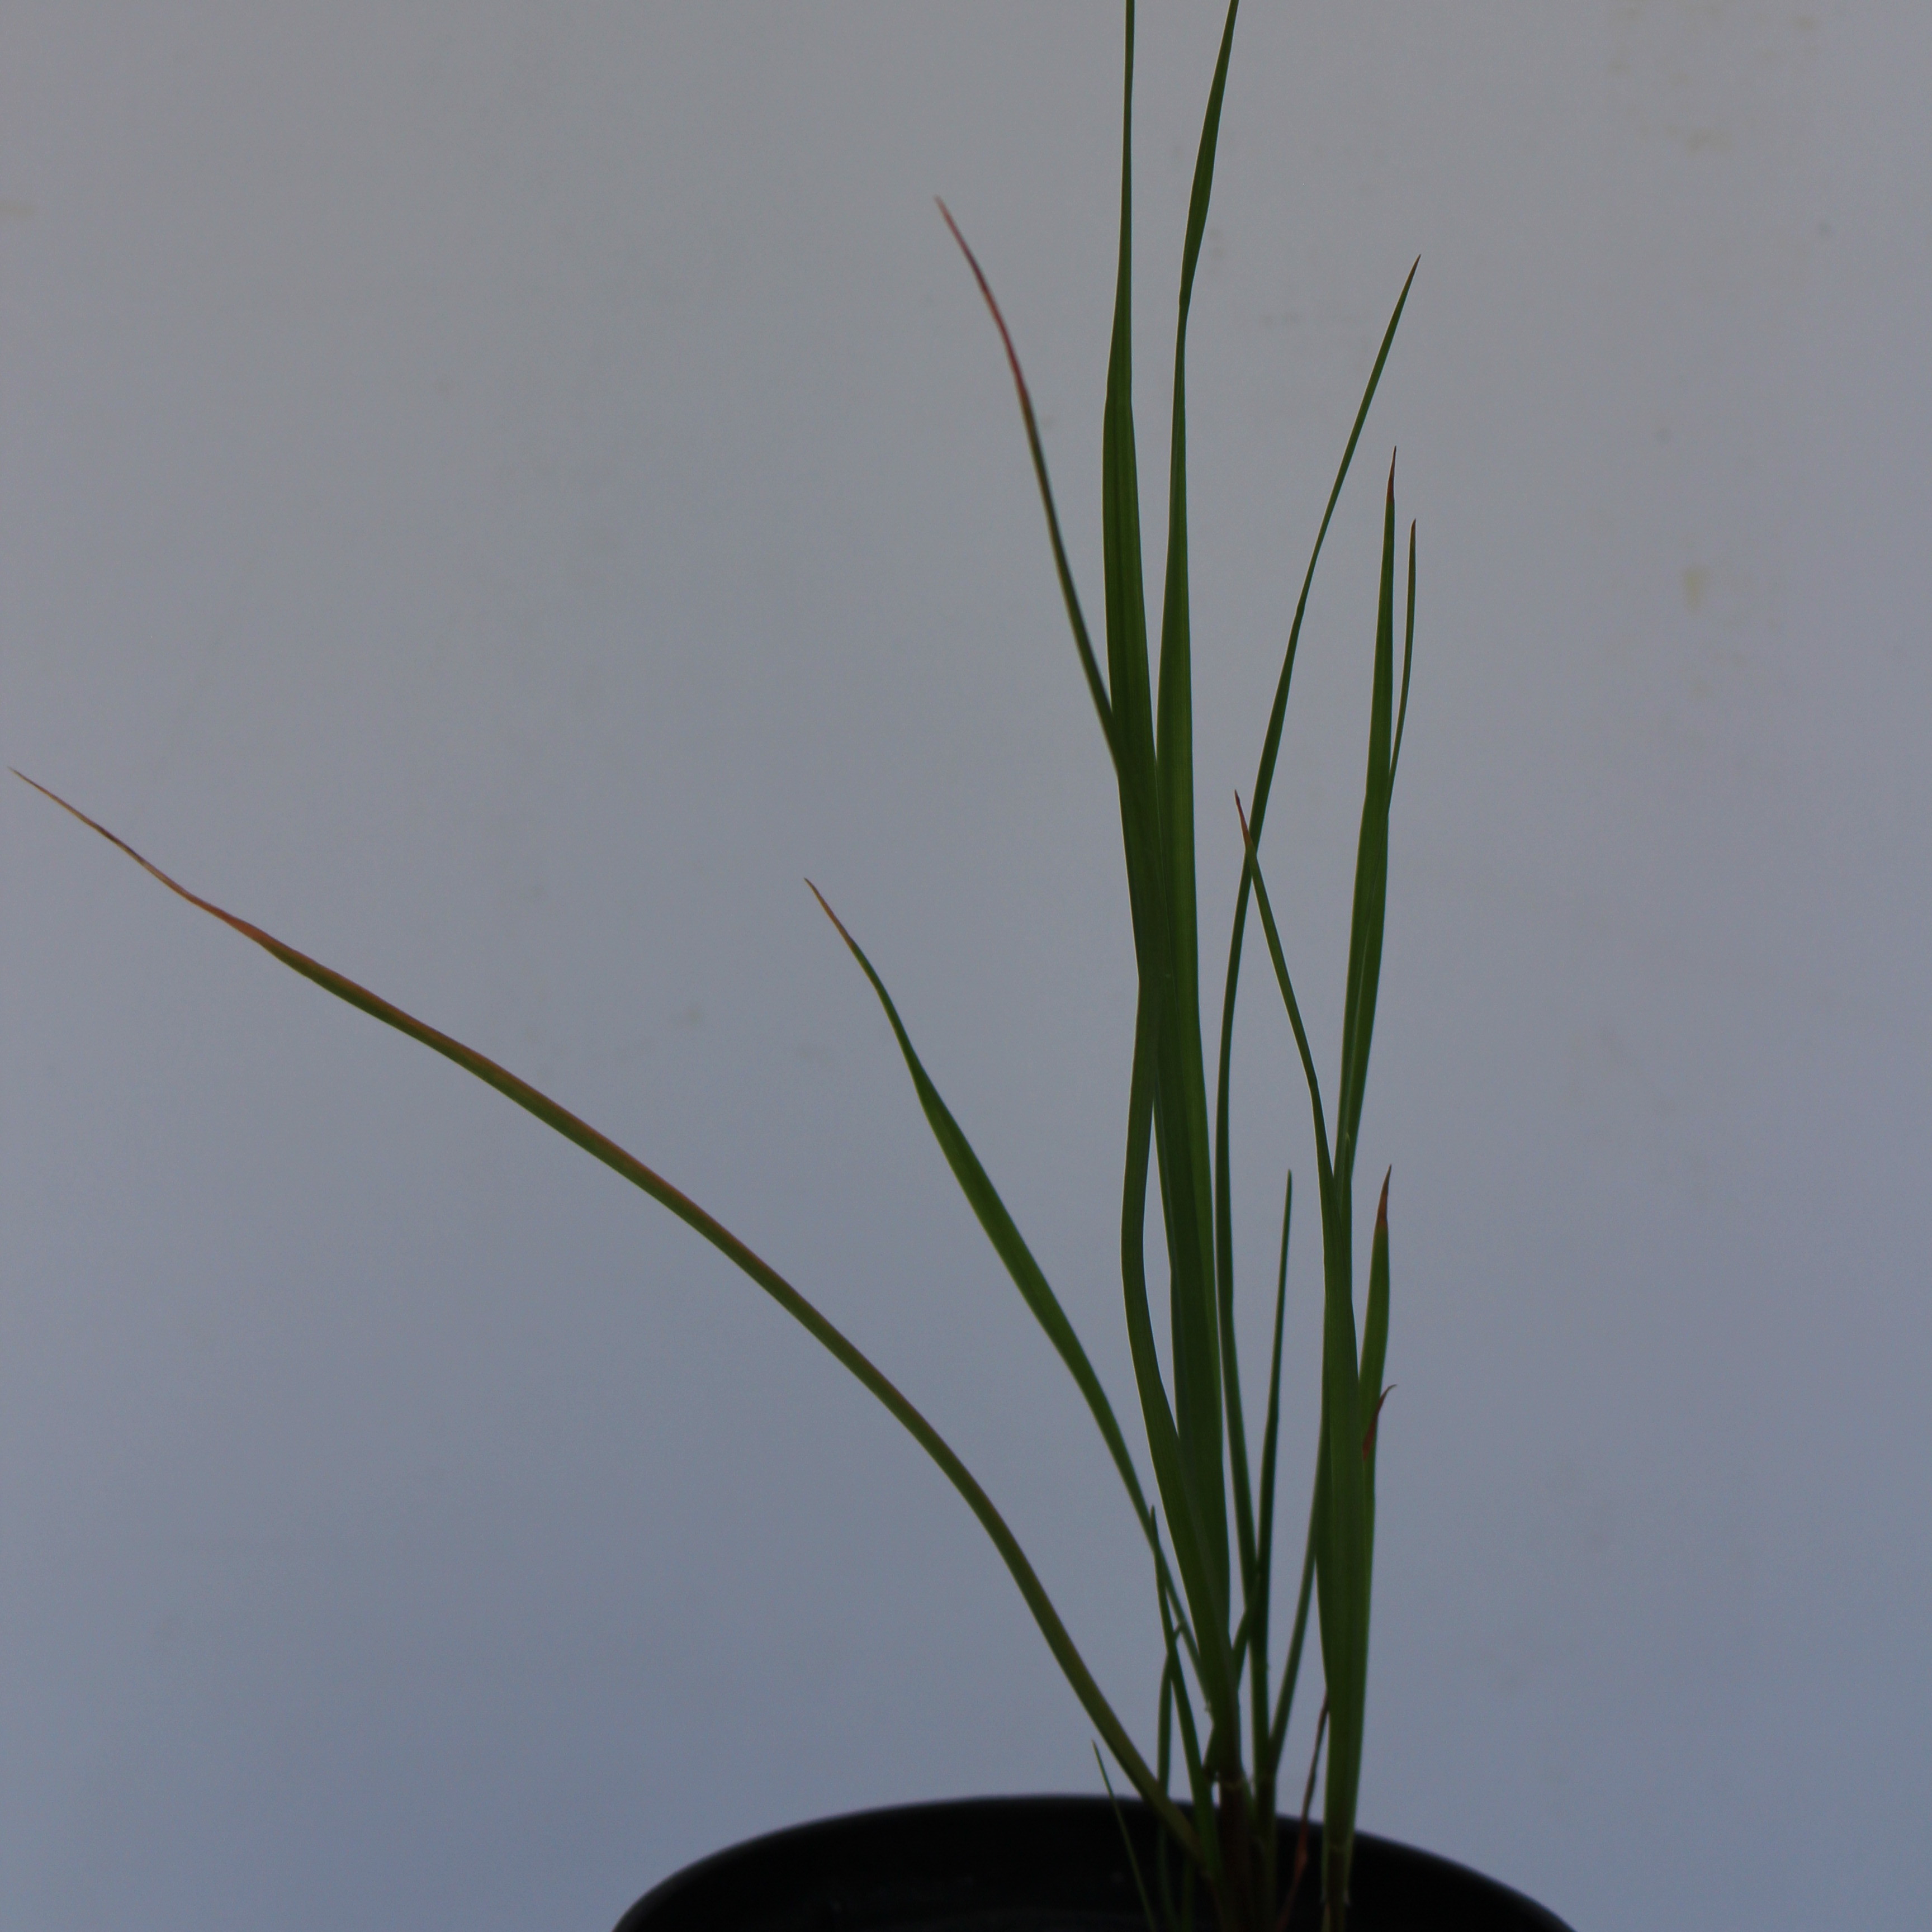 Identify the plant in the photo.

Lolium multiflorum
